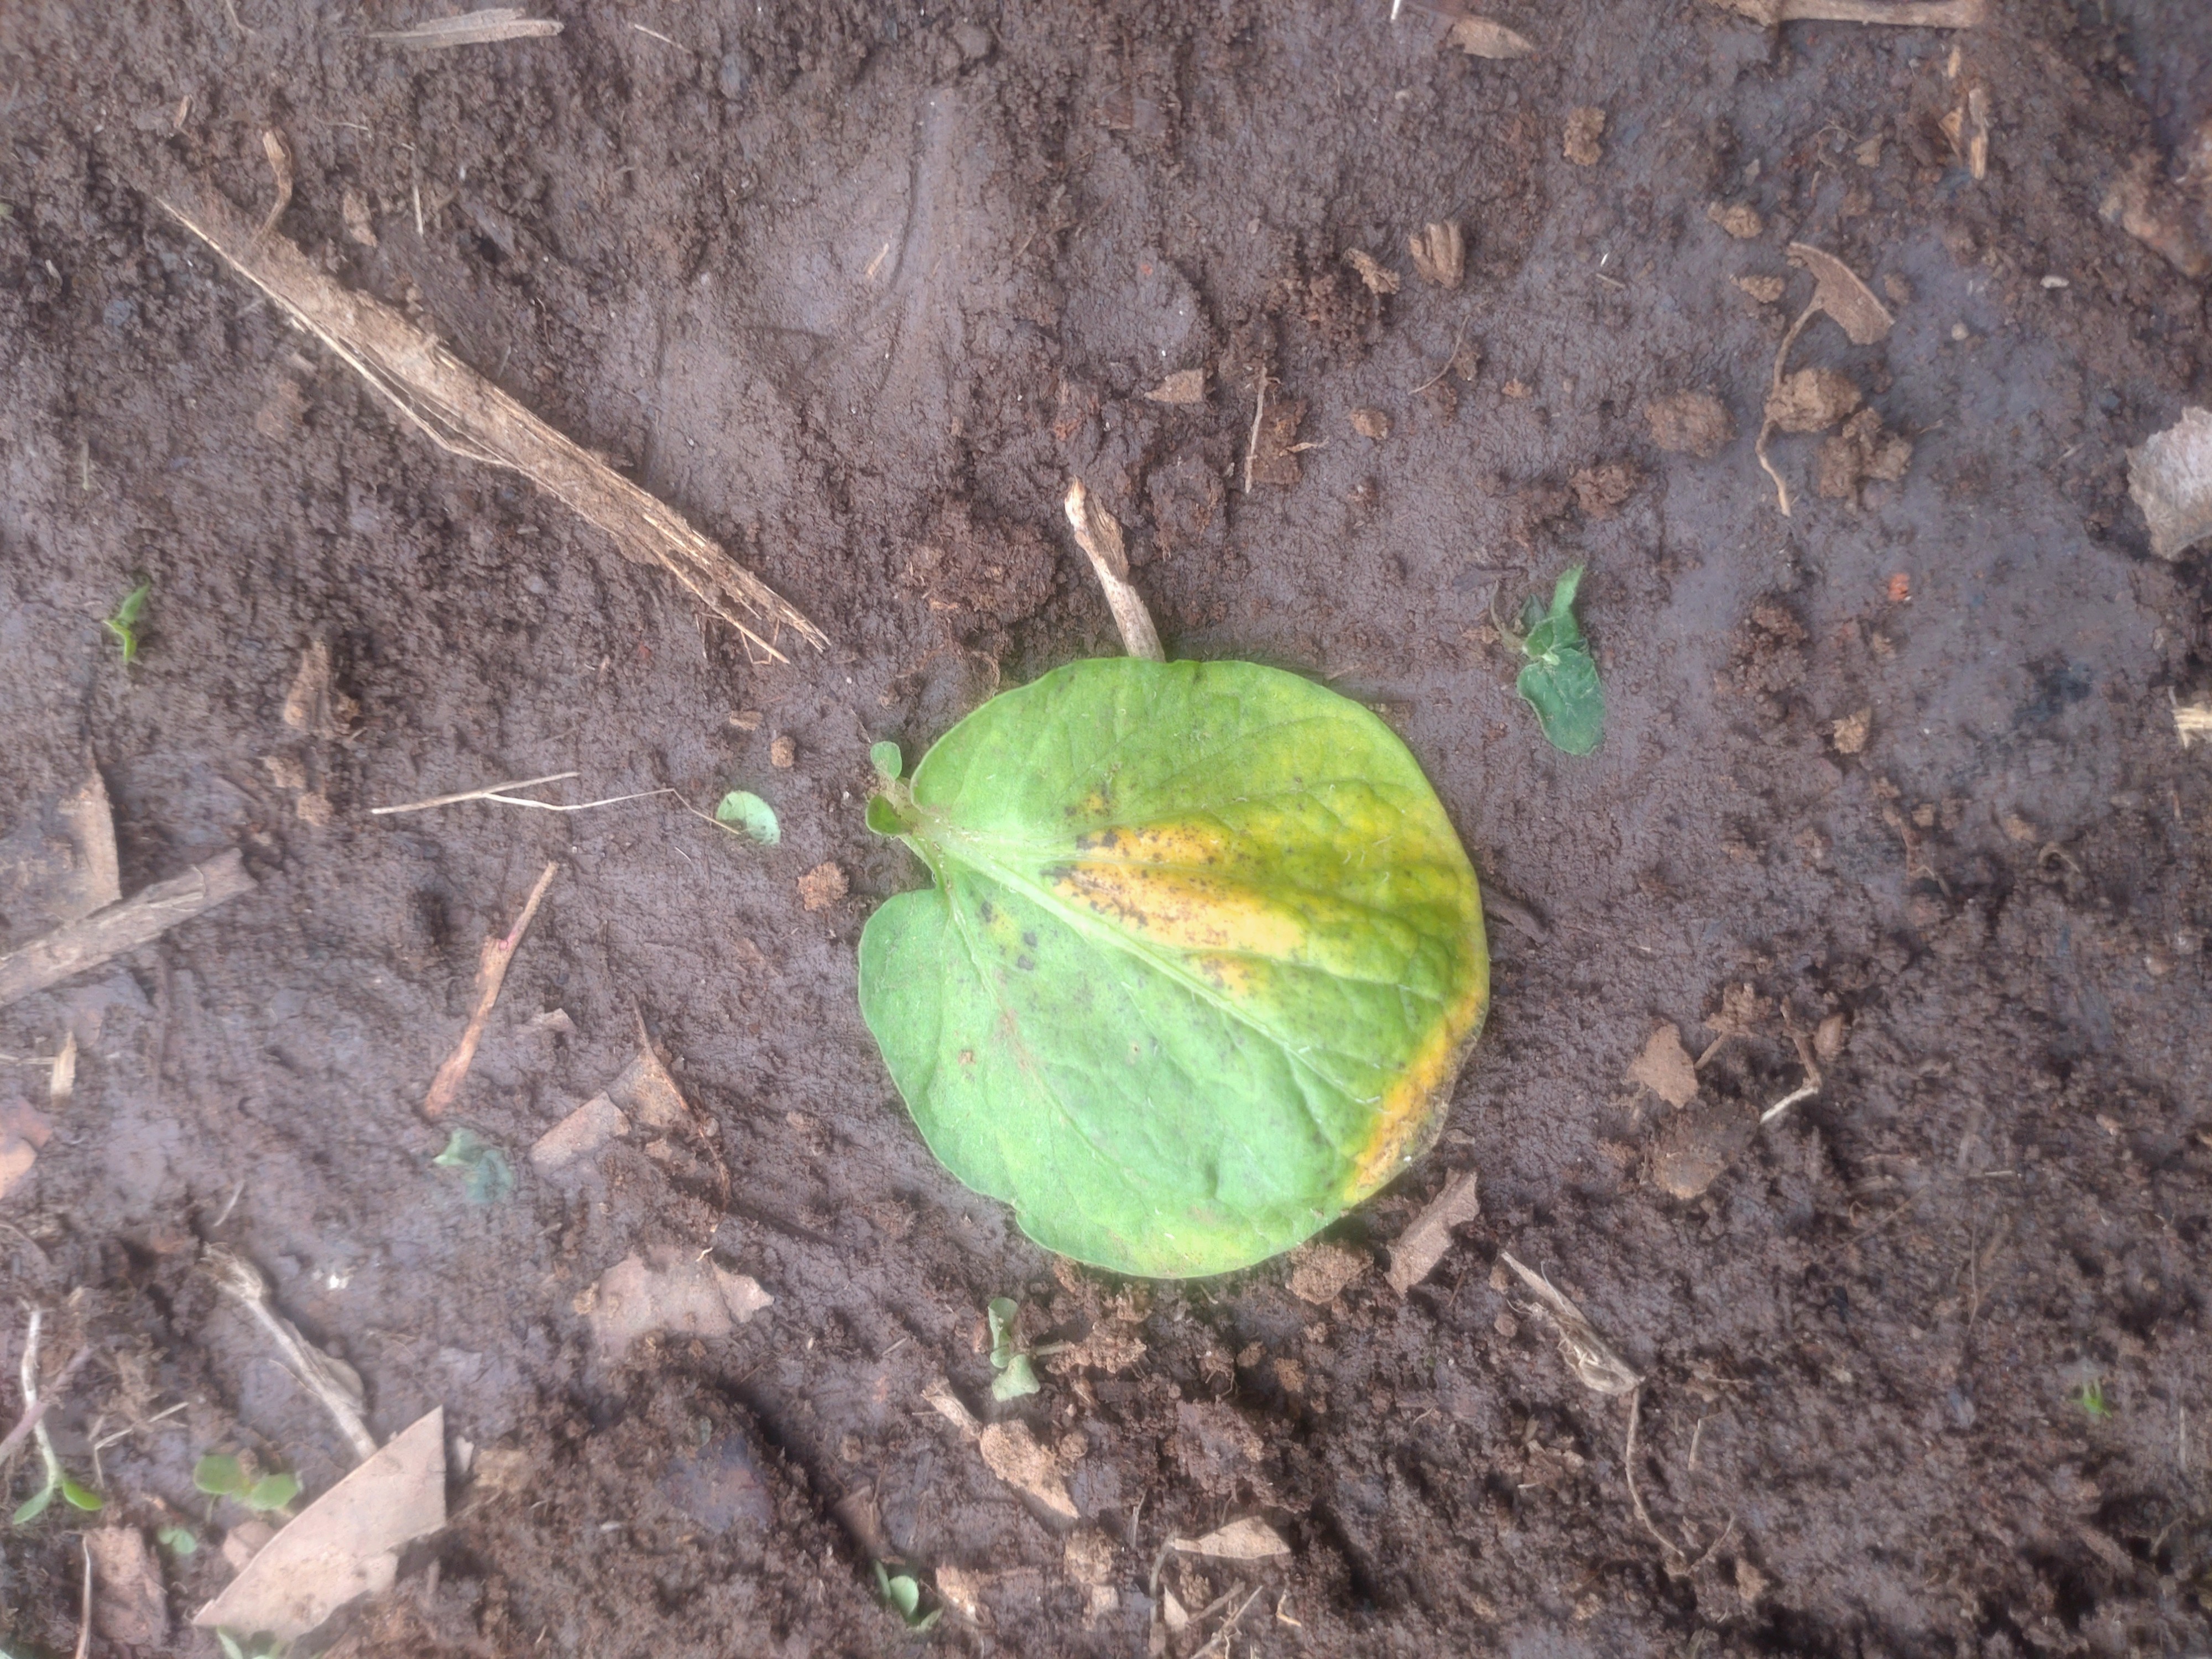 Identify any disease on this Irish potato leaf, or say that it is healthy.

late blight
